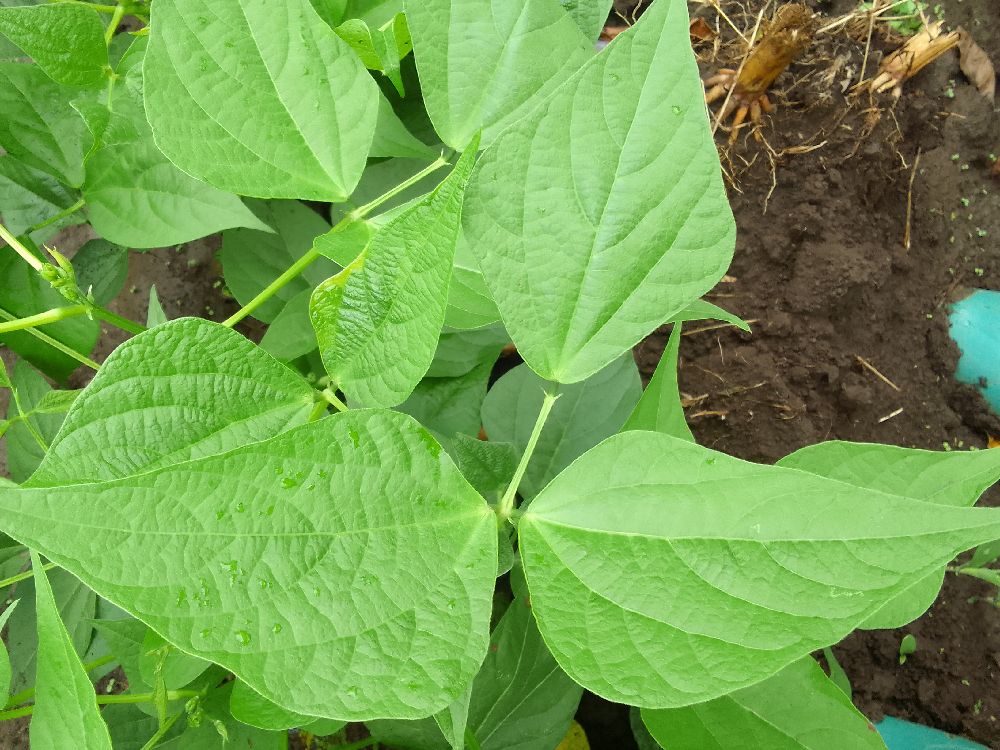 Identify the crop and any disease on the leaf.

common bean, healthy
